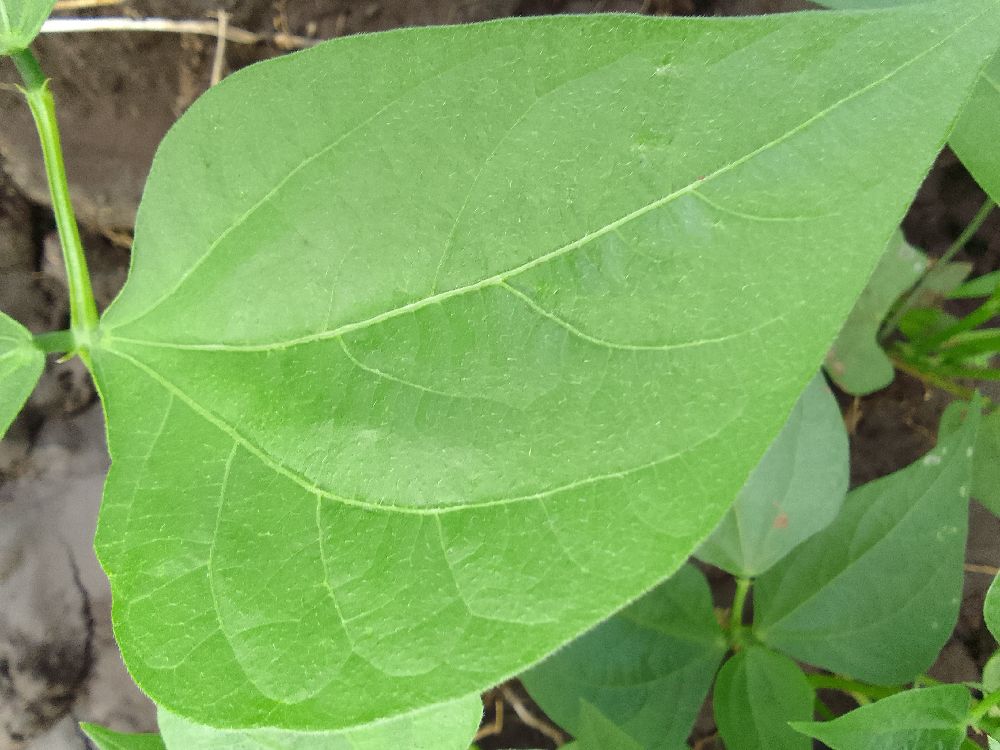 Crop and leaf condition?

common bean, healthy
